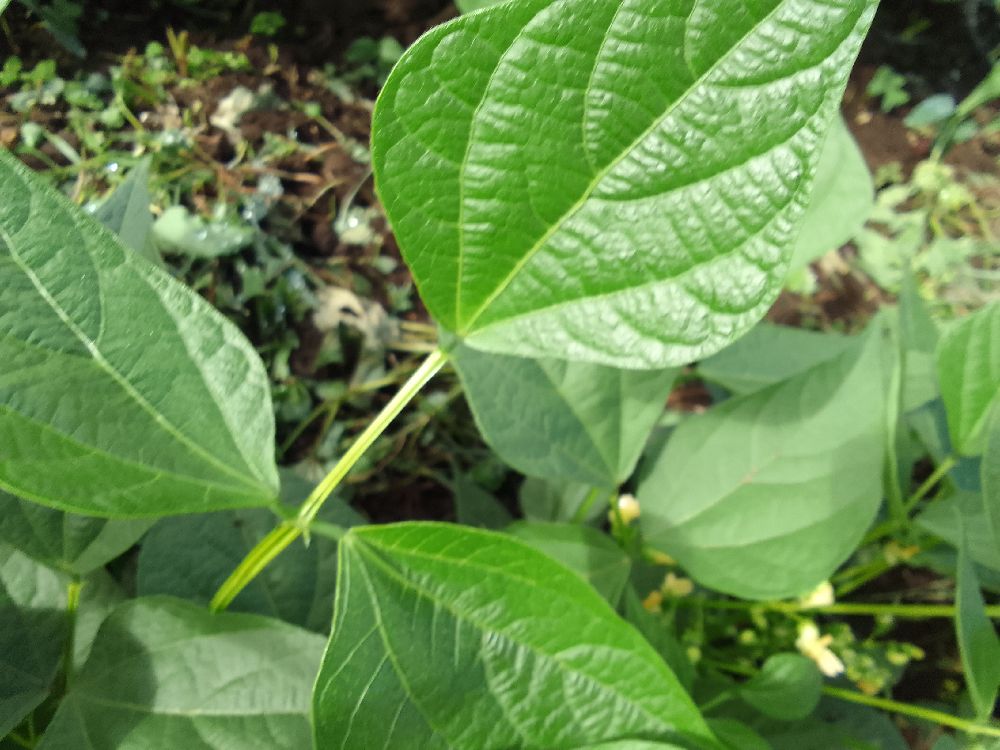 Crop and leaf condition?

common bean, healthy
